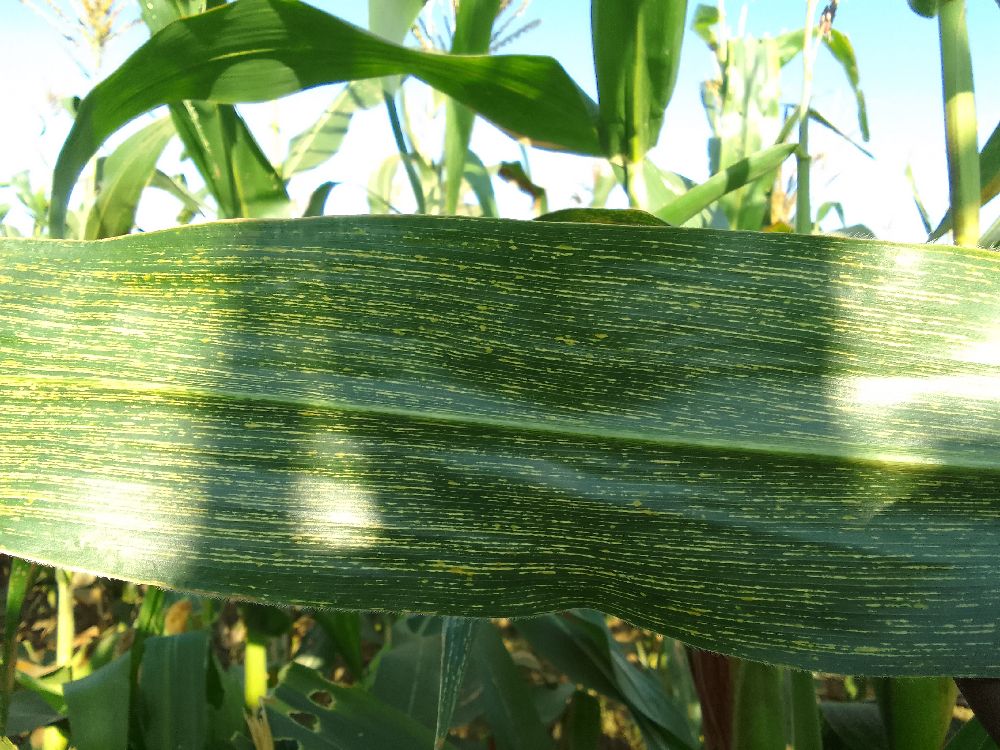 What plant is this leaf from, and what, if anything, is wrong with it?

maize, maize streak virus
